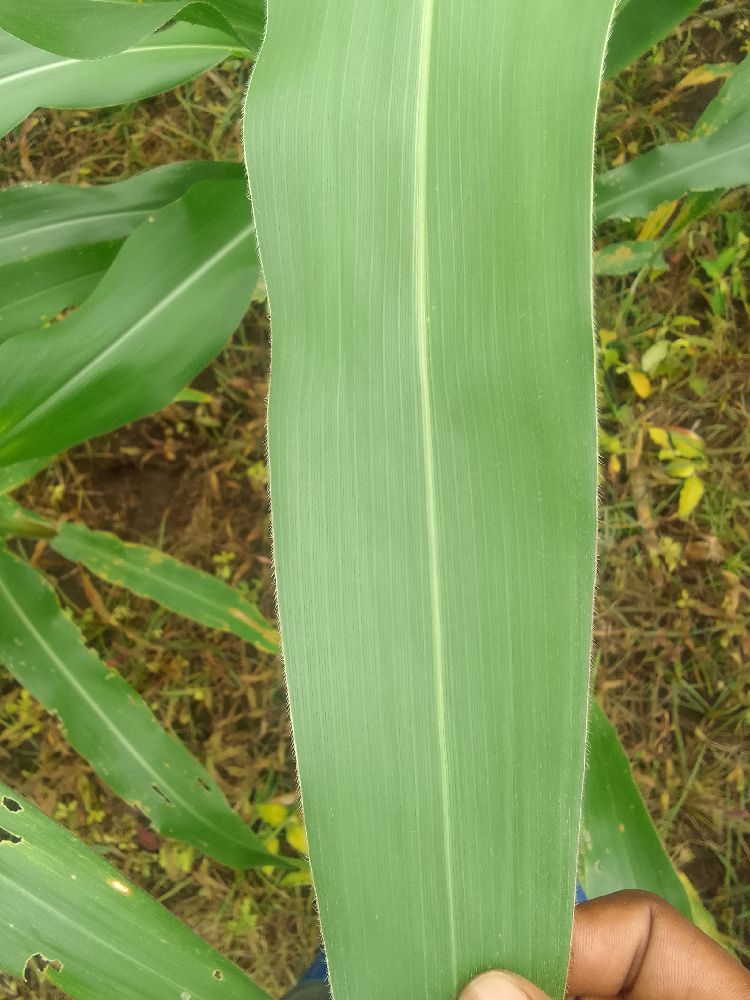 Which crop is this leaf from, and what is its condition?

maize, healthy
